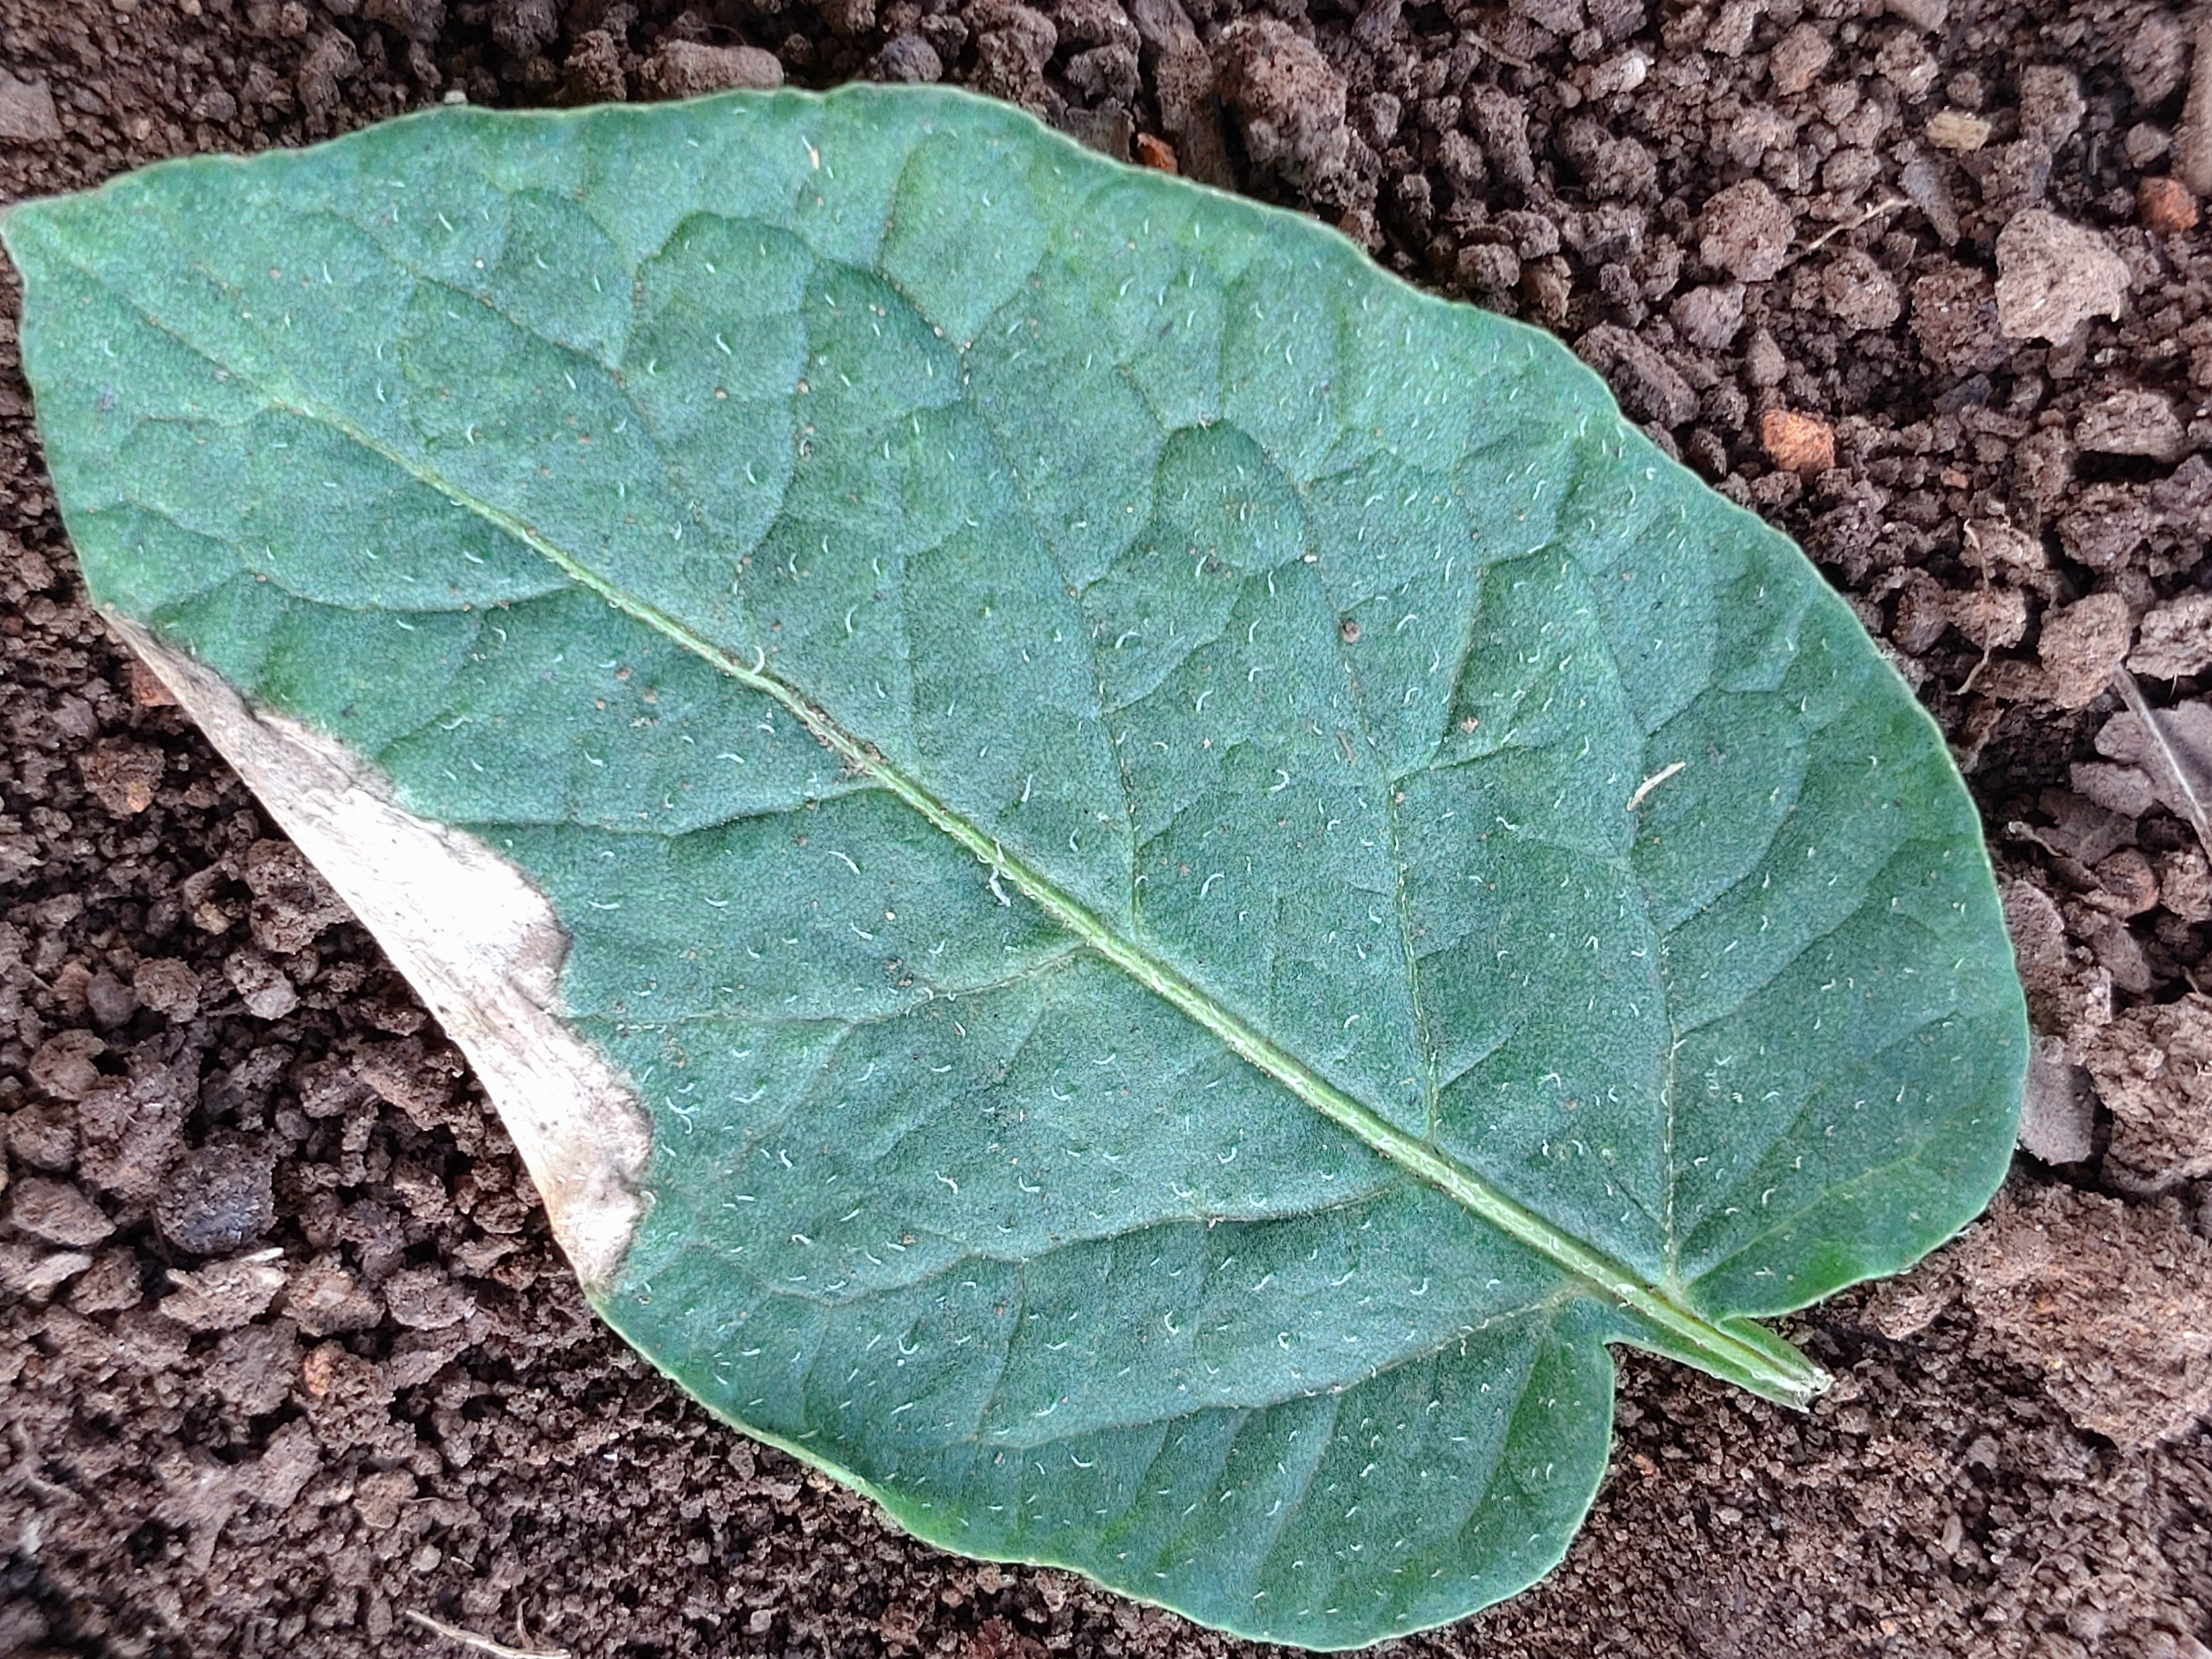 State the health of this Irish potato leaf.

early blight
